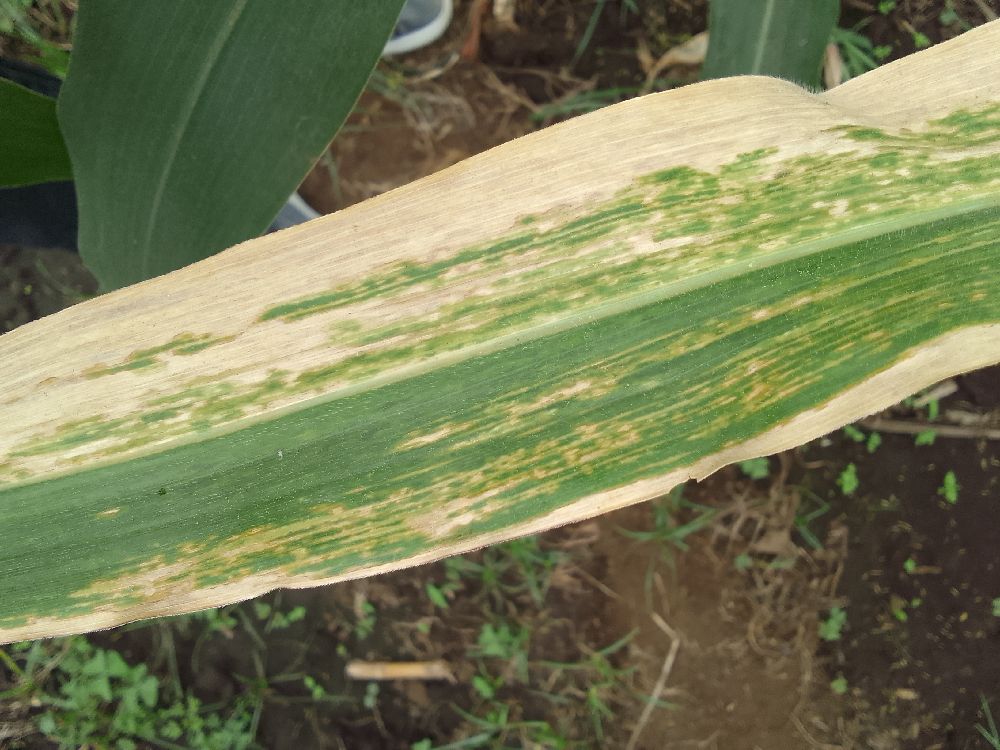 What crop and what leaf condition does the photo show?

maize, maize lethal necrosis
